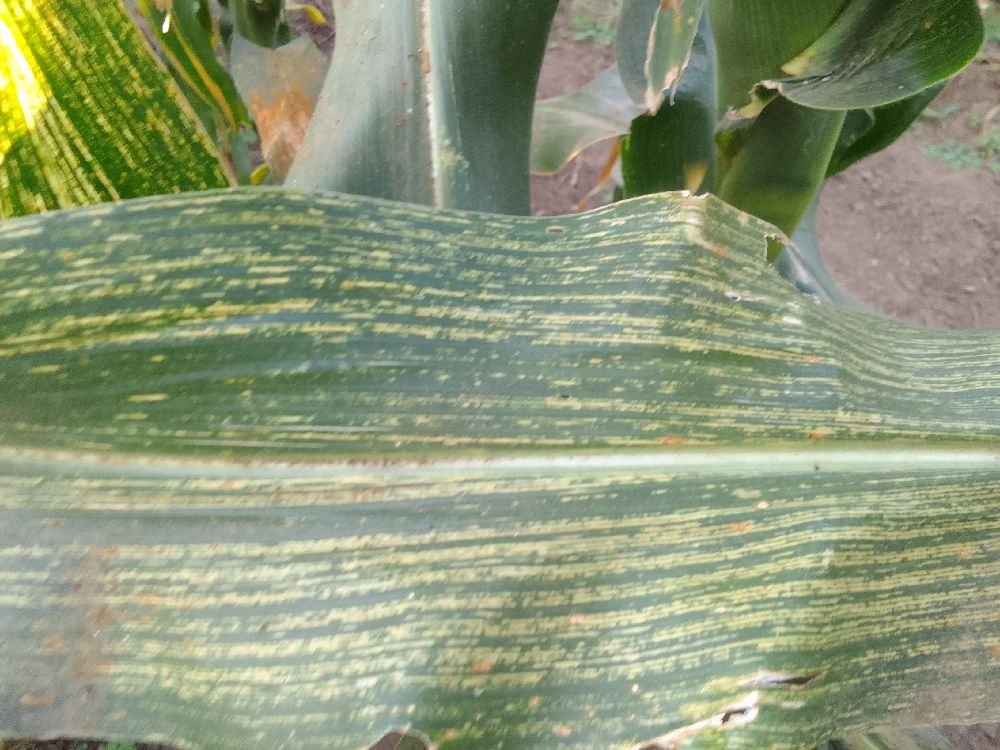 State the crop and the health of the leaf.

maize, maize streak virus
